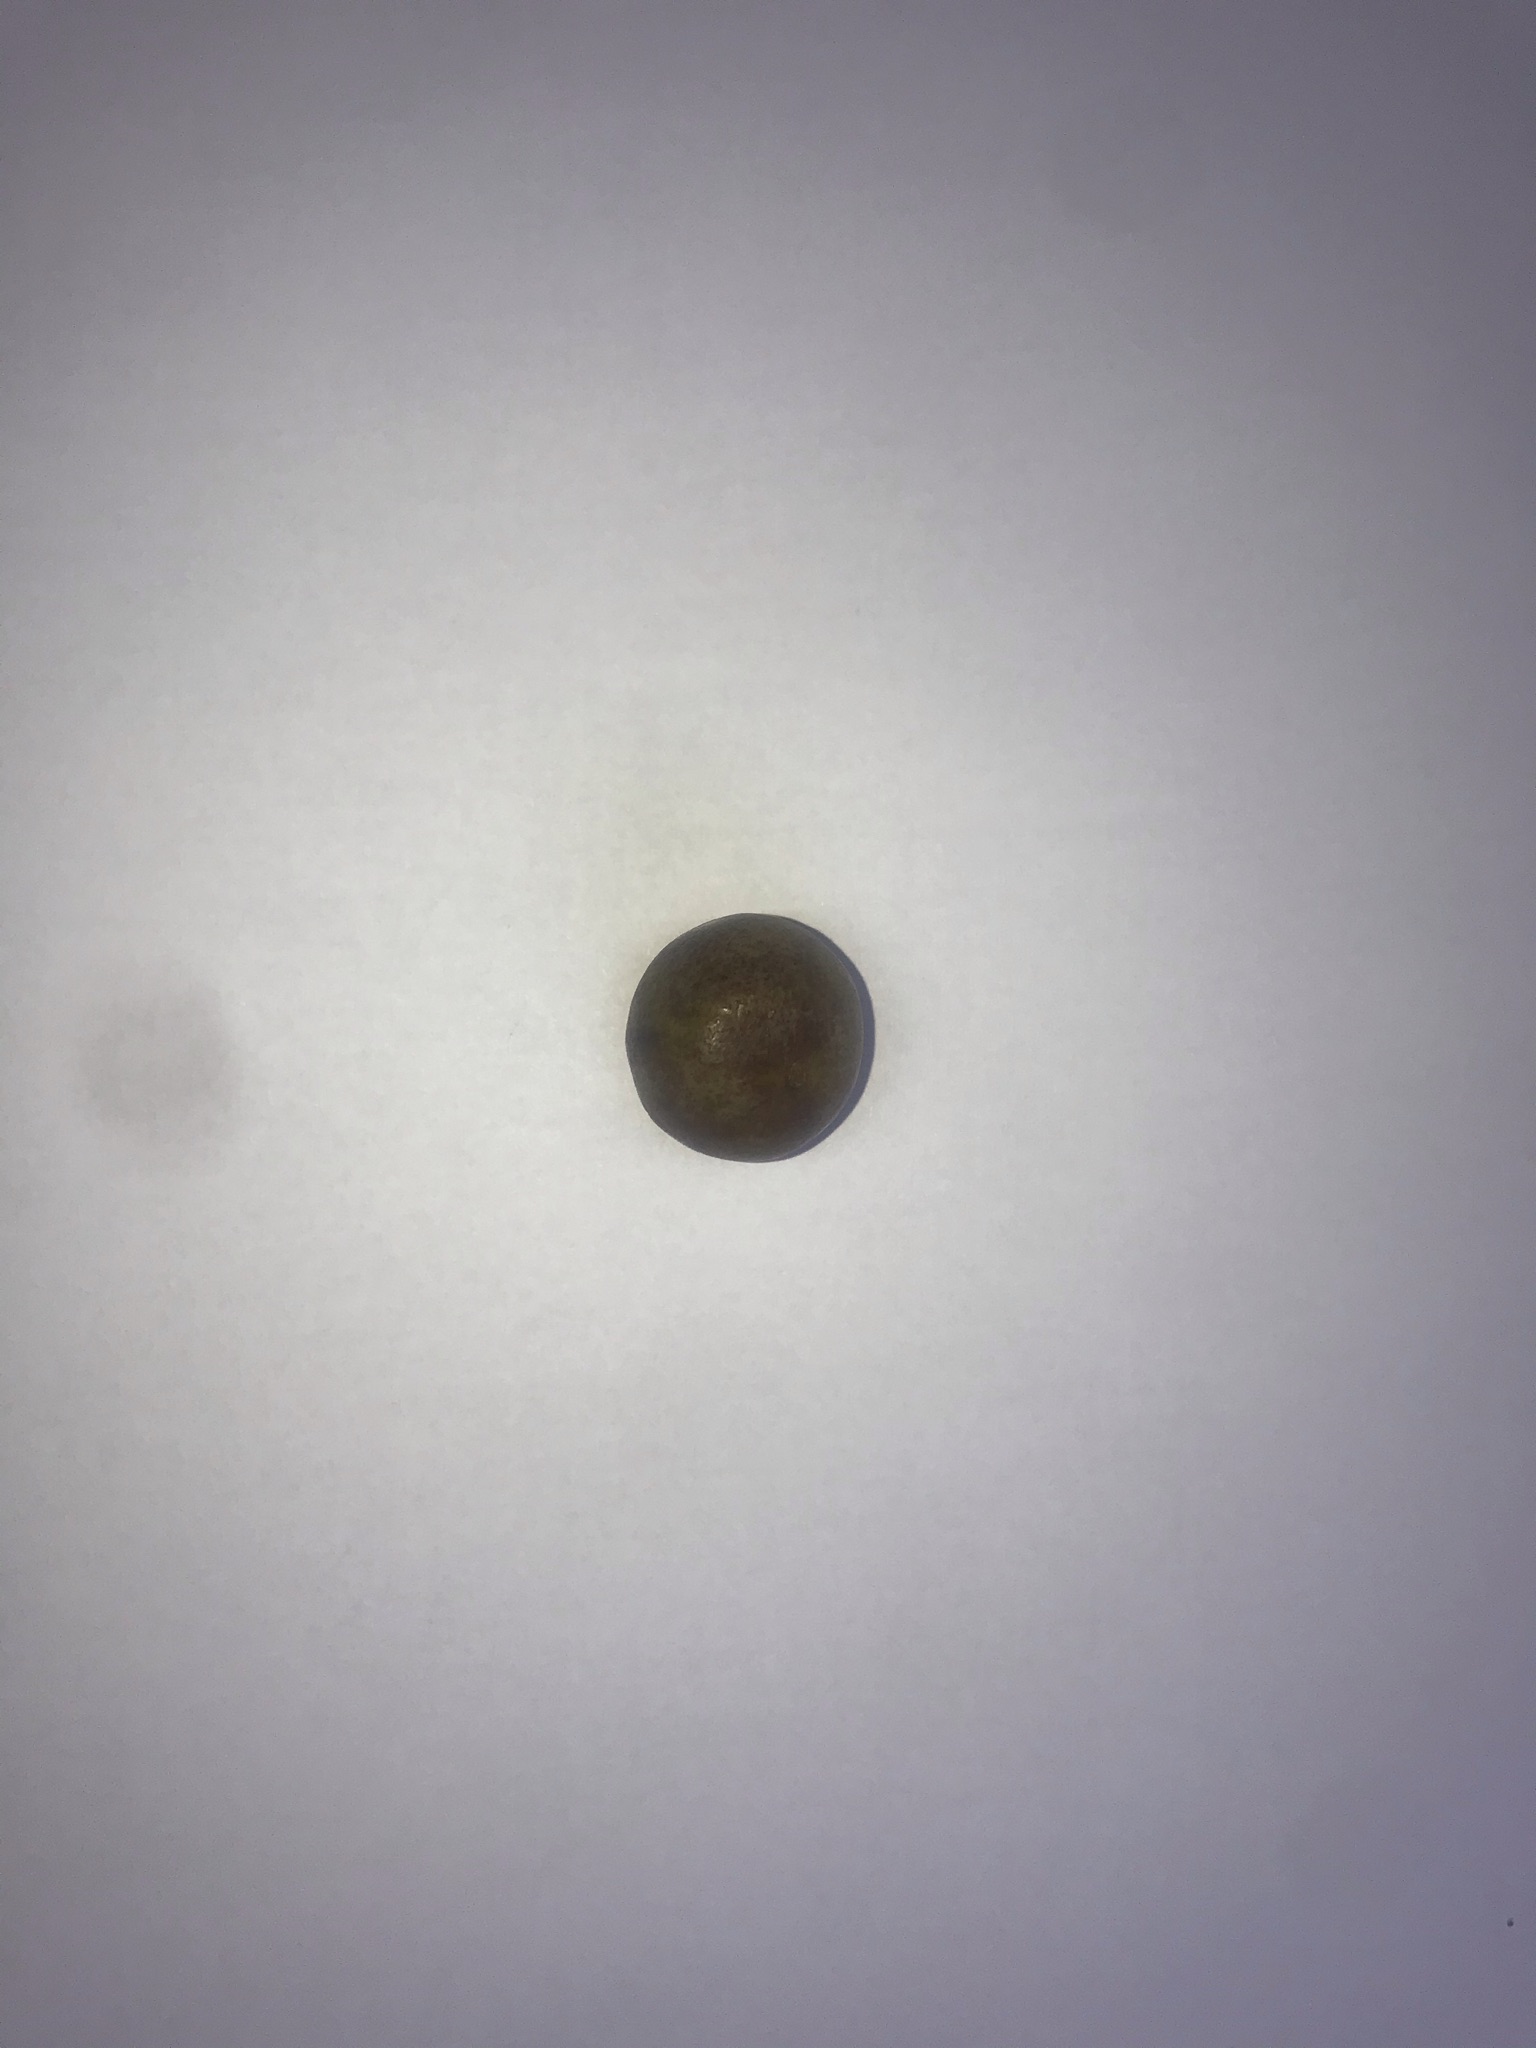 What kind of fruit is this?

gabiroba
